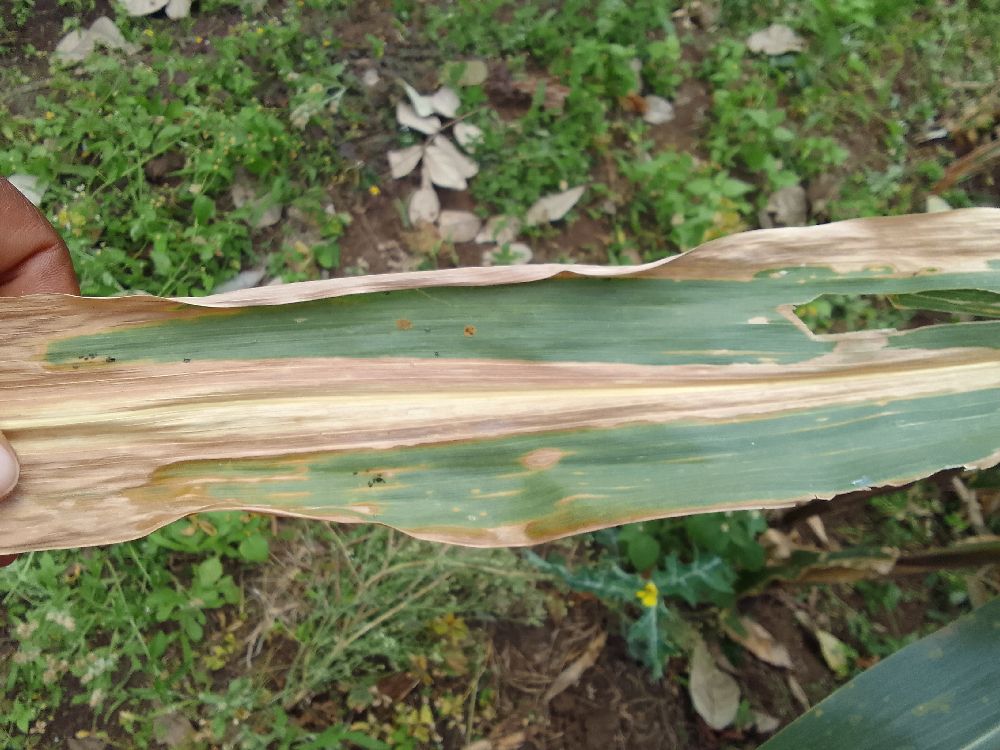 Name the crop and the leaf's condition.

maize, maize lethal necrosis
